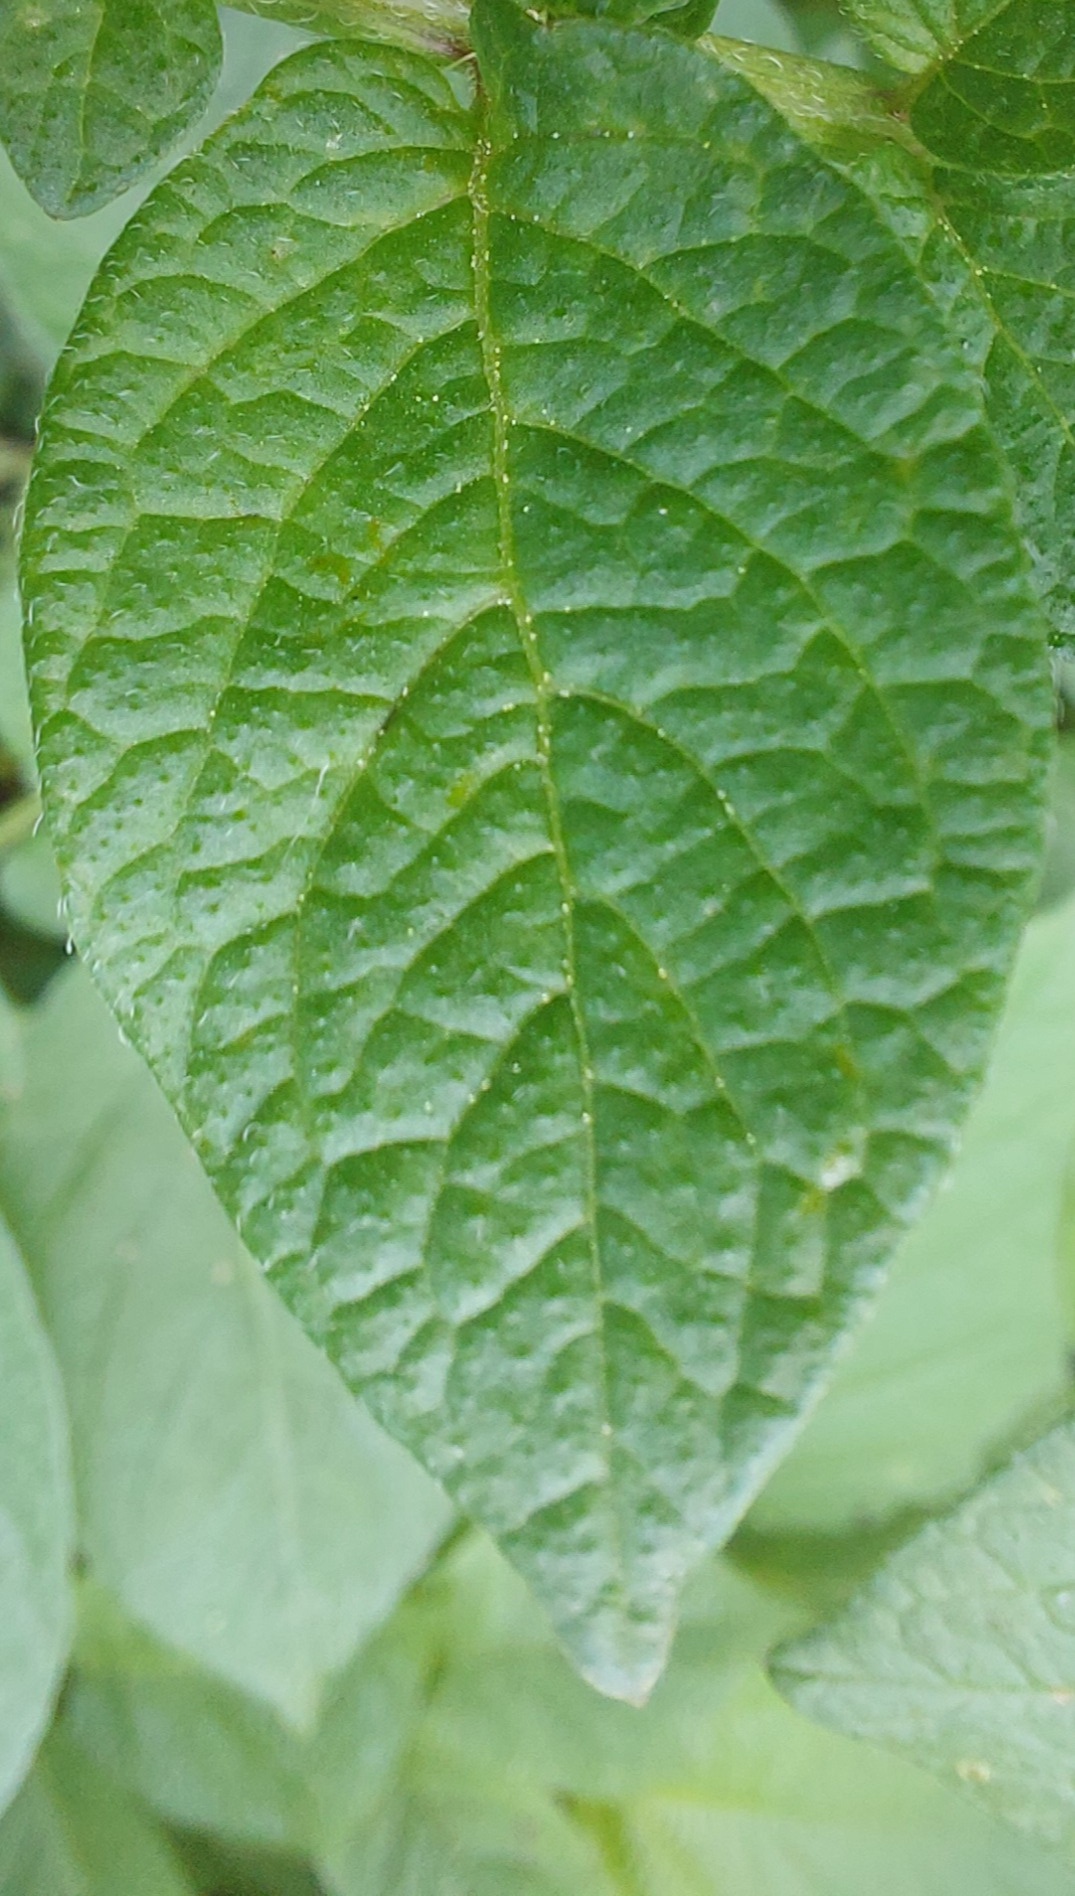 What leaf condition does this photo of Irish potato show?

healthy
